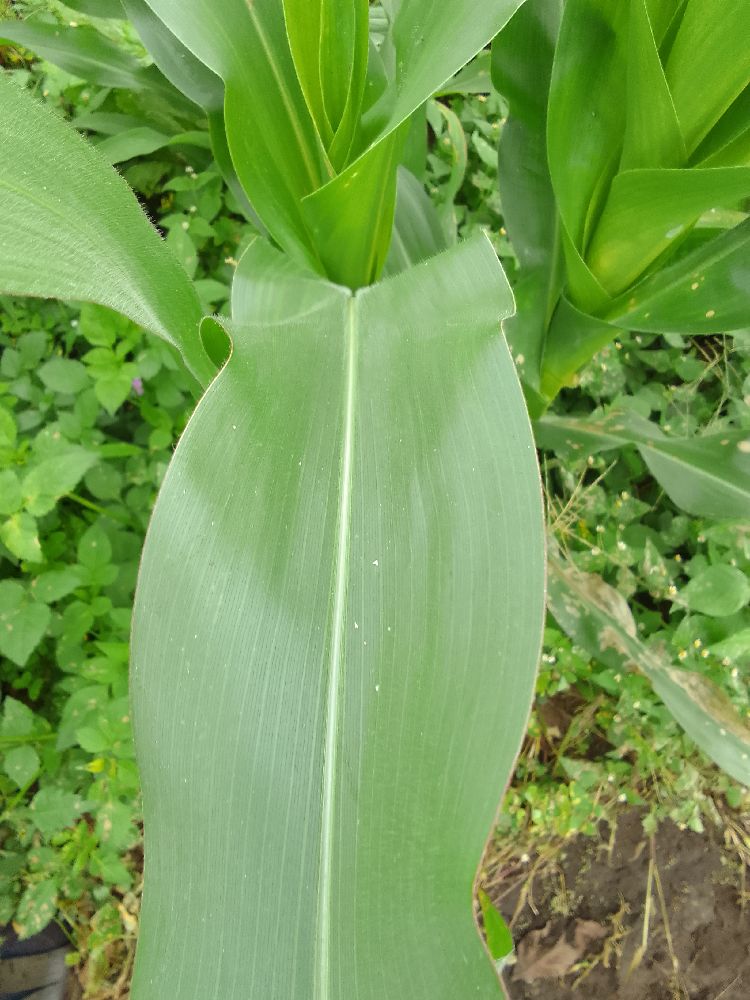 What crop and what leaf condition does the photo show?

maize, healthy
